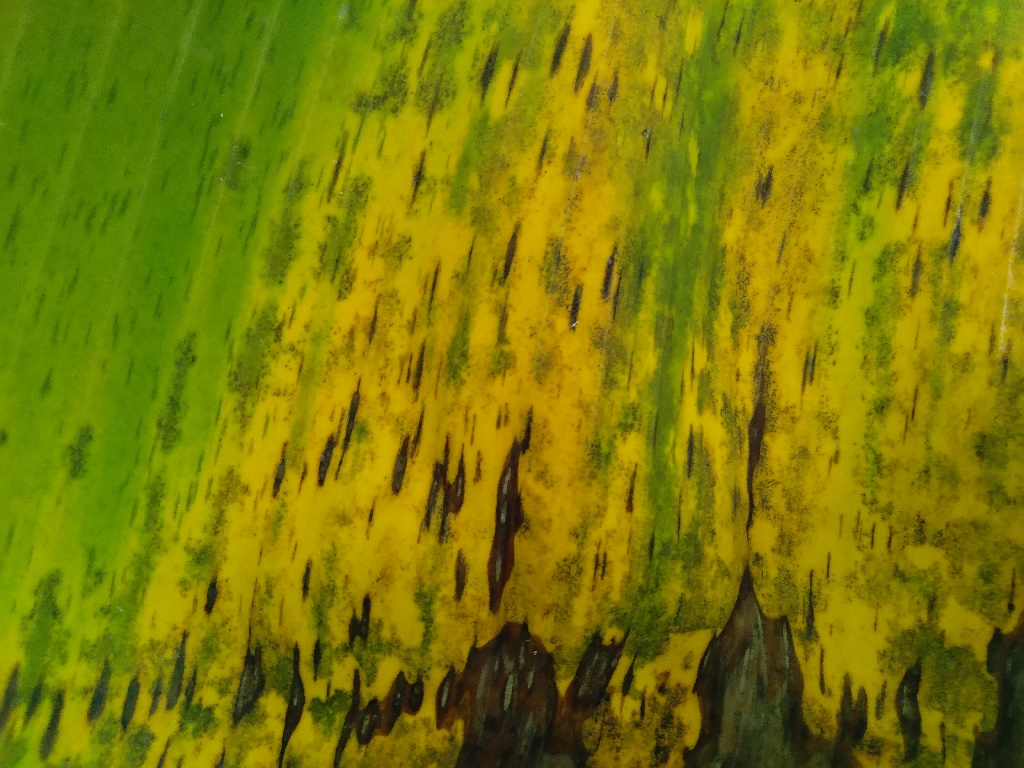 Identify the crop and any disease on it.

banana, black sigatoka
